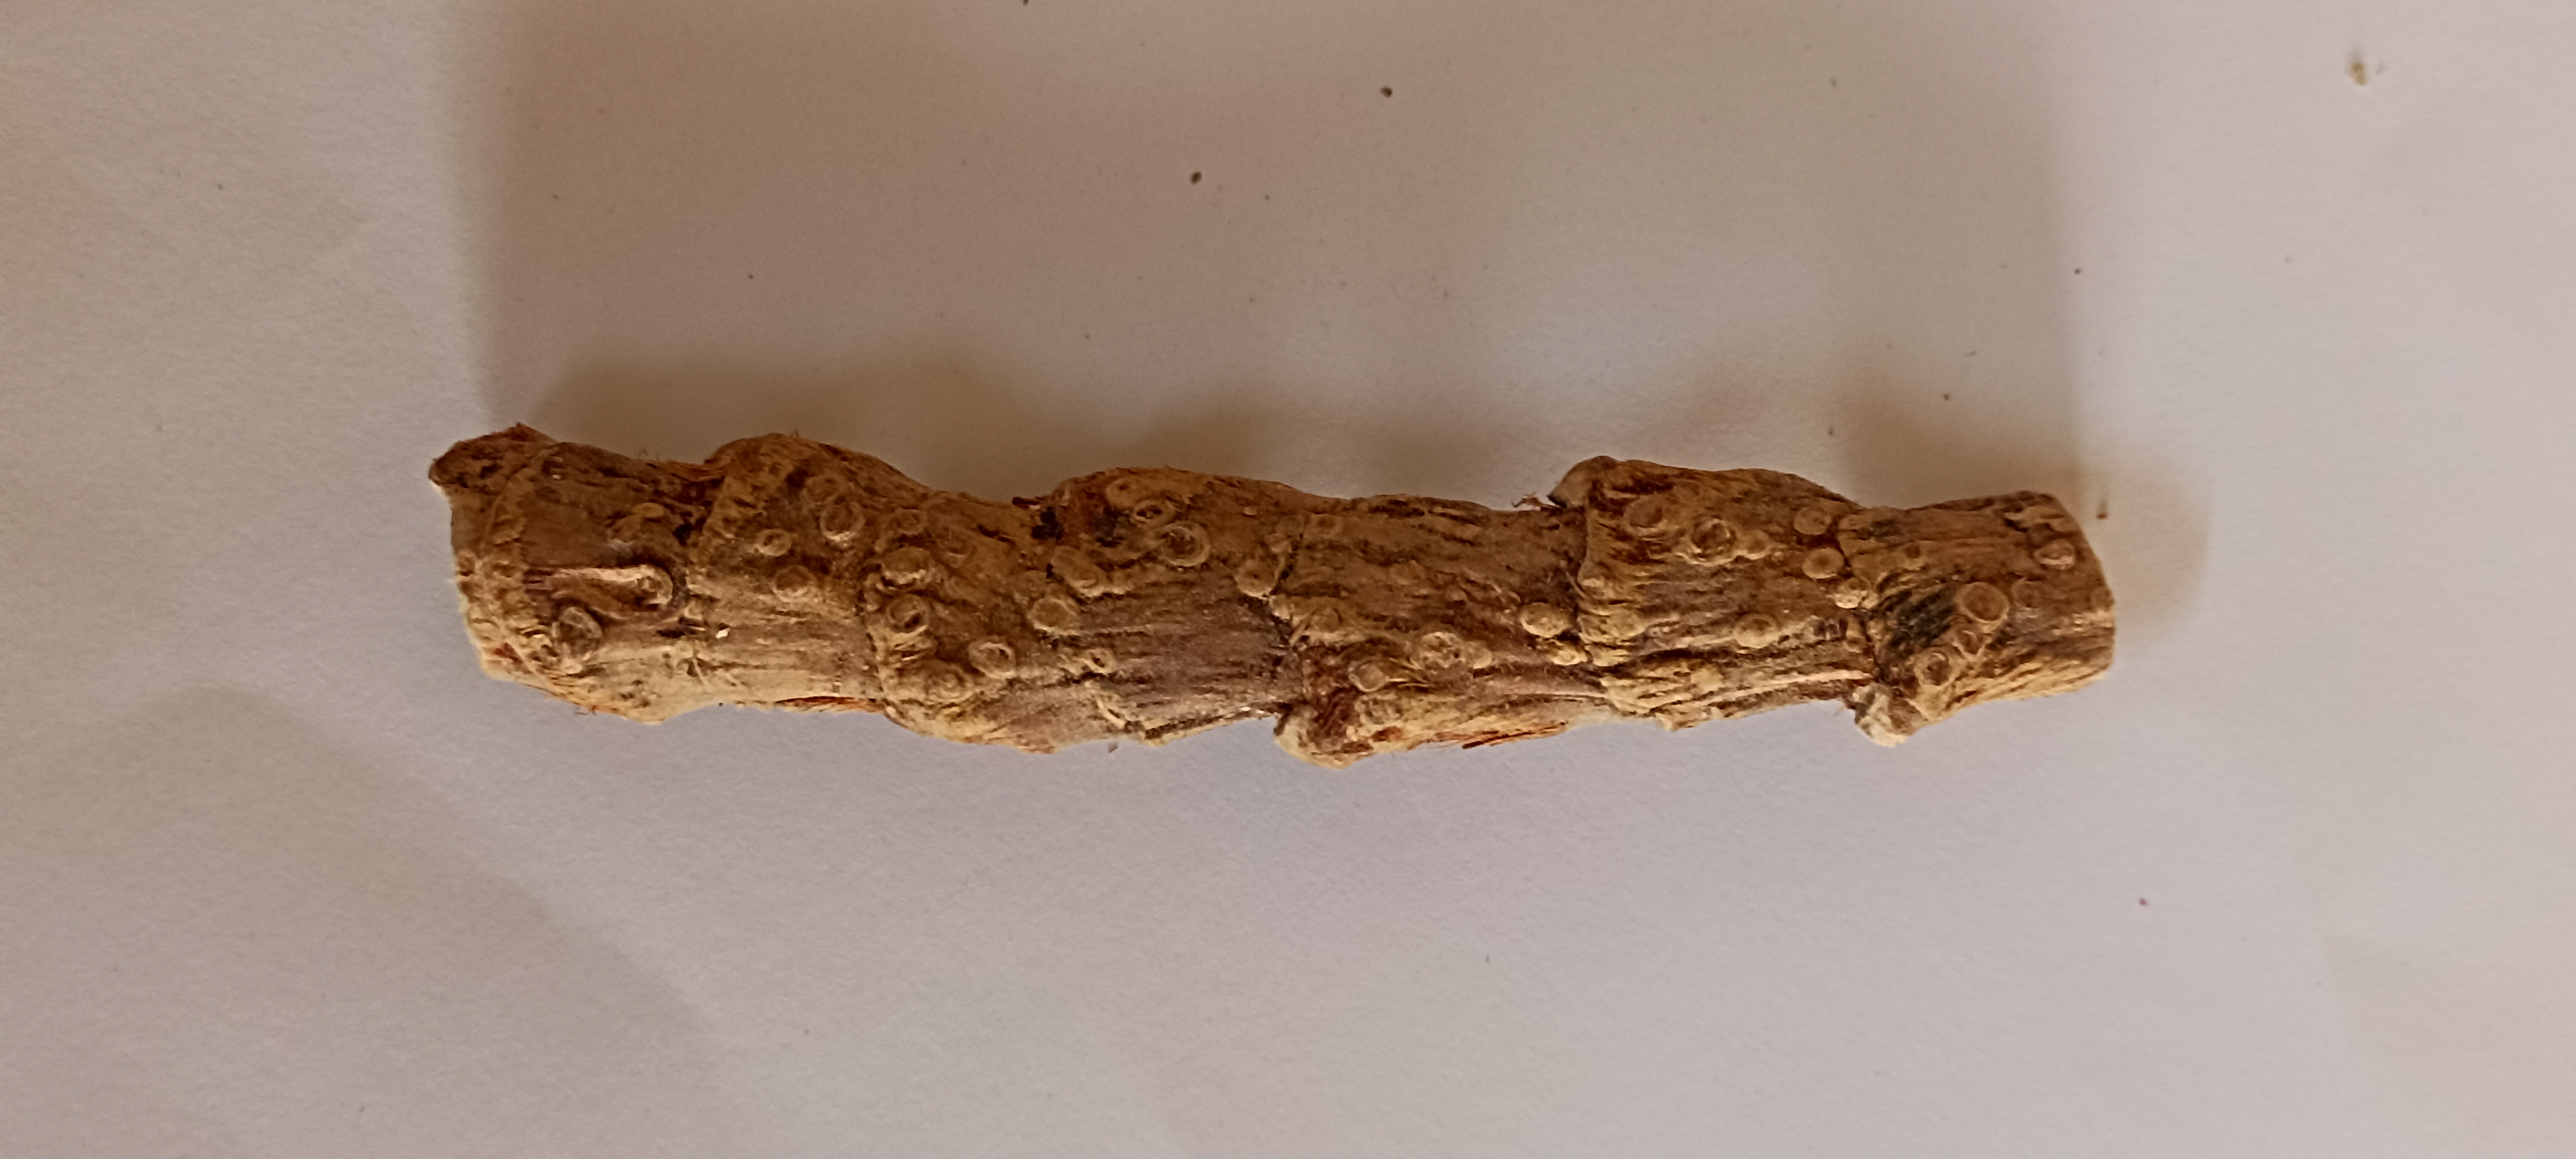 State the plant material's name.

vekhand
